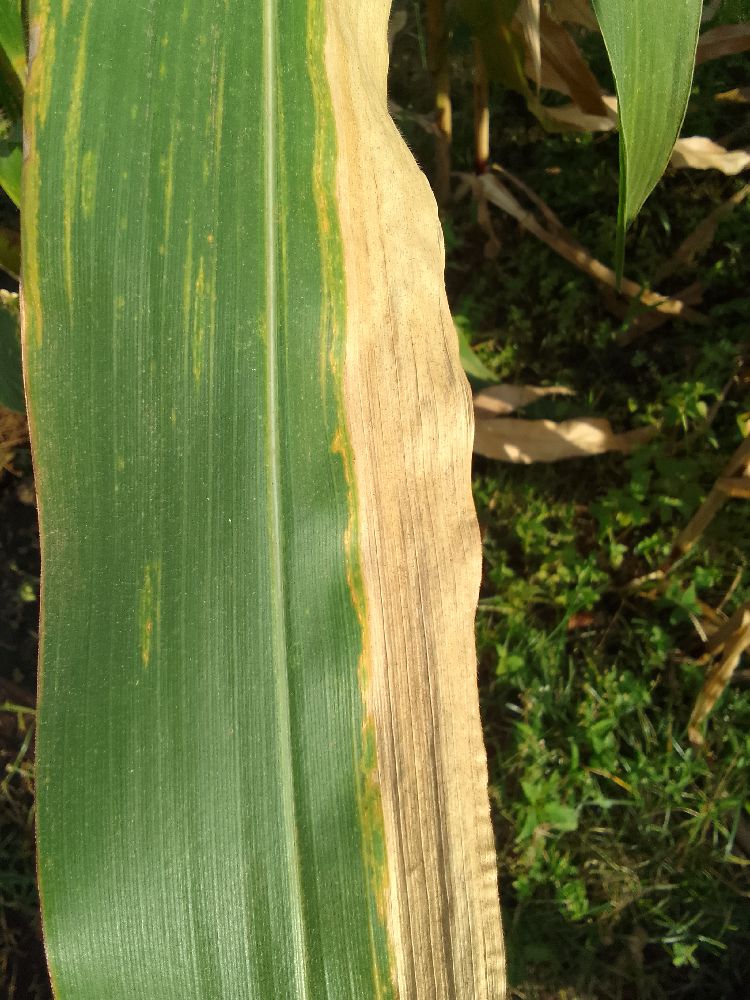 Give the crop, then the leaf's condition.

maize, maize lethal necrosis
